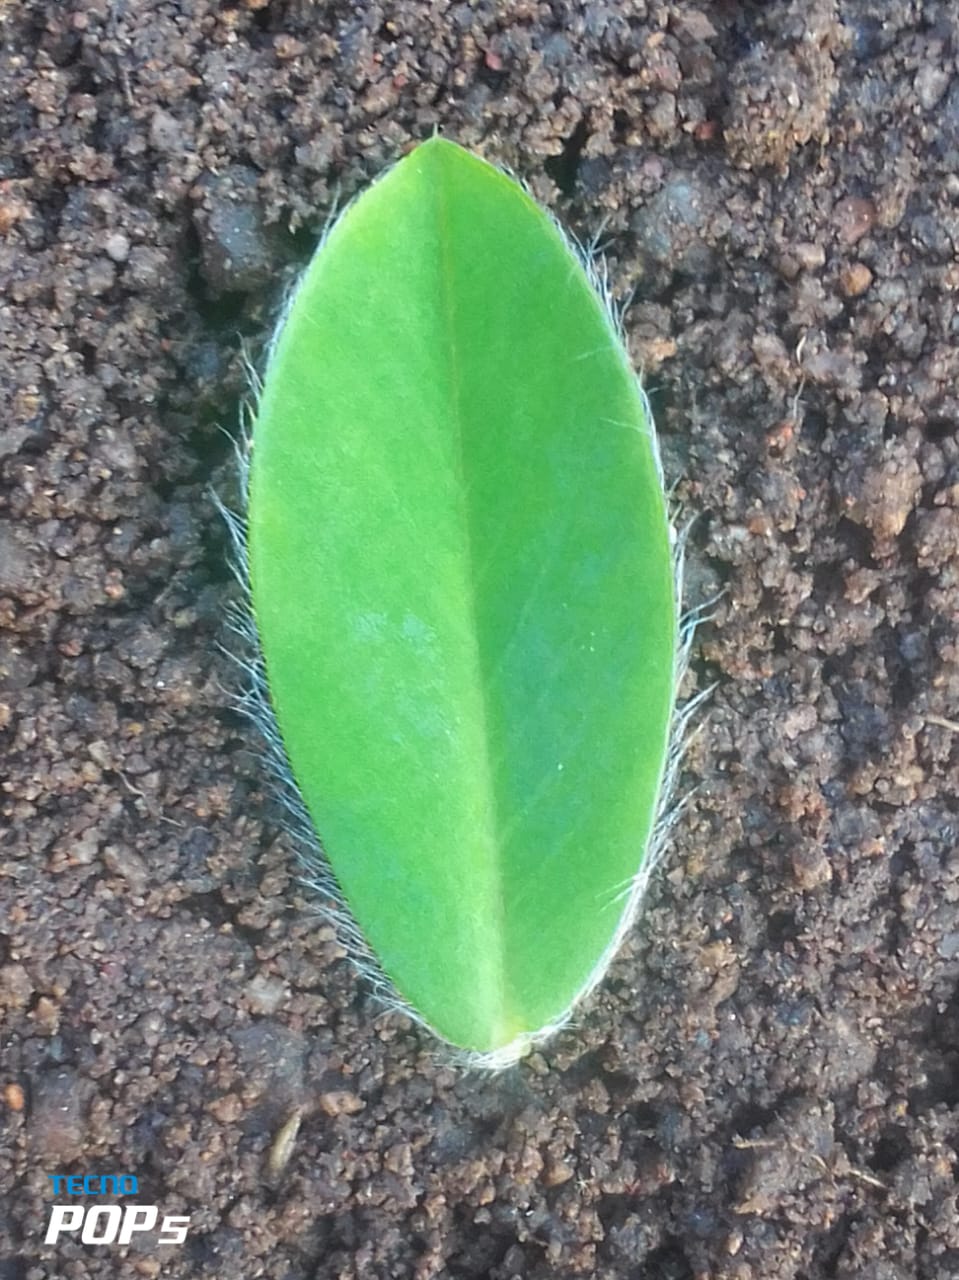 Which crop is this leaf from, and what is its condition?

peanut, healthy leaves
